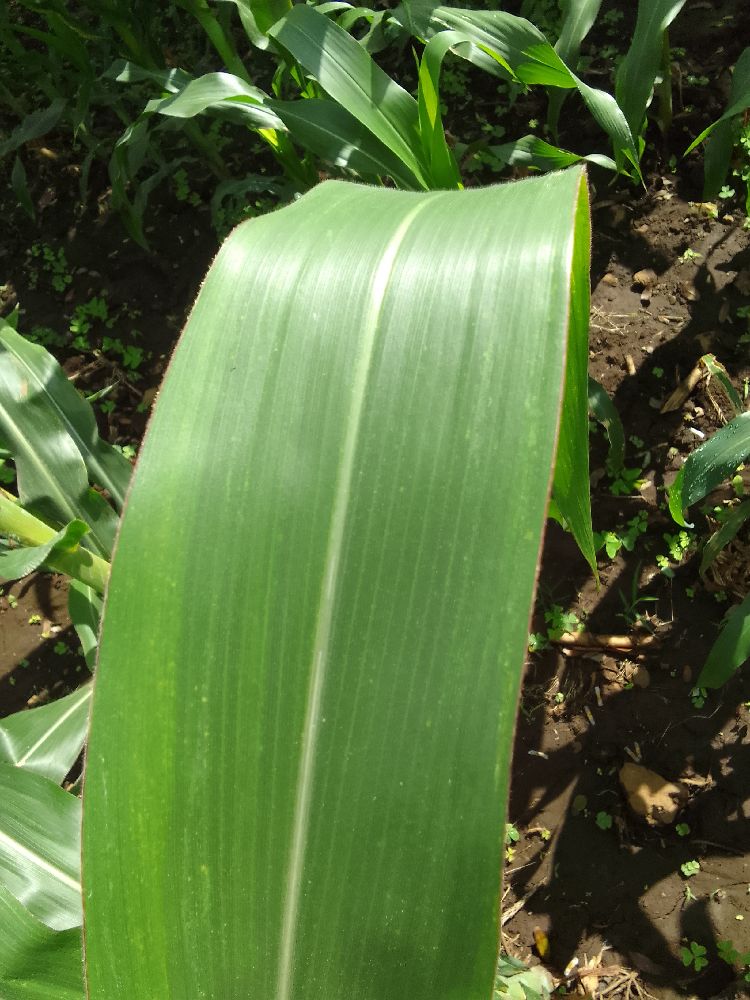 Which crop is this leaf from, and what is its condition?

maize, healthy
